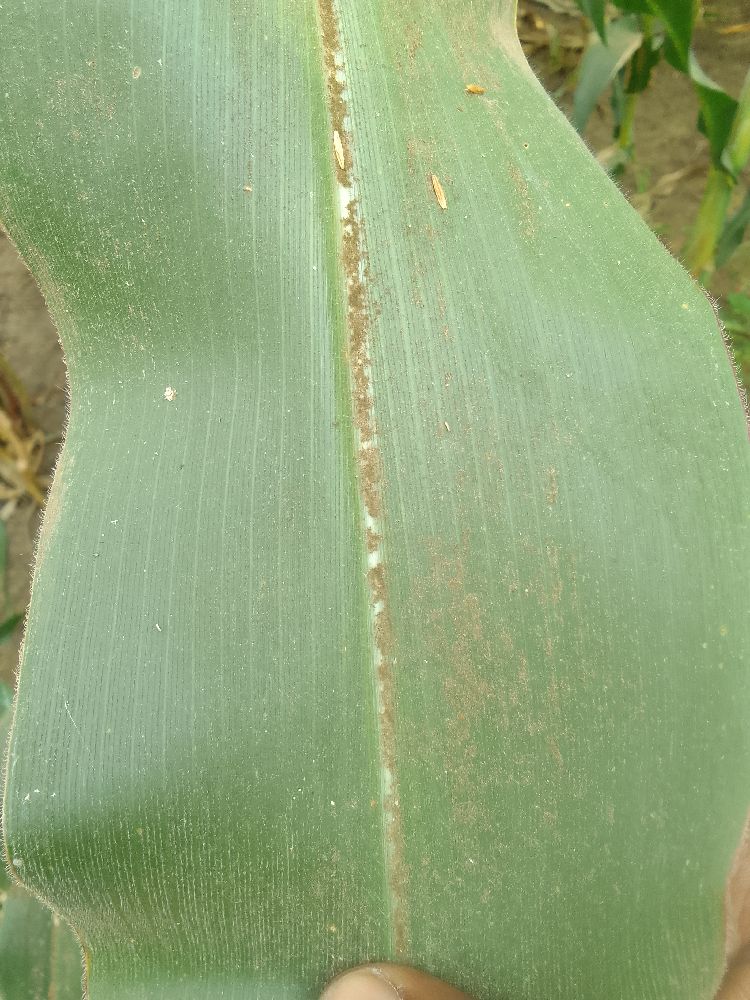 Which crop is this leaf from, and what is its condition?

maize, healthy
